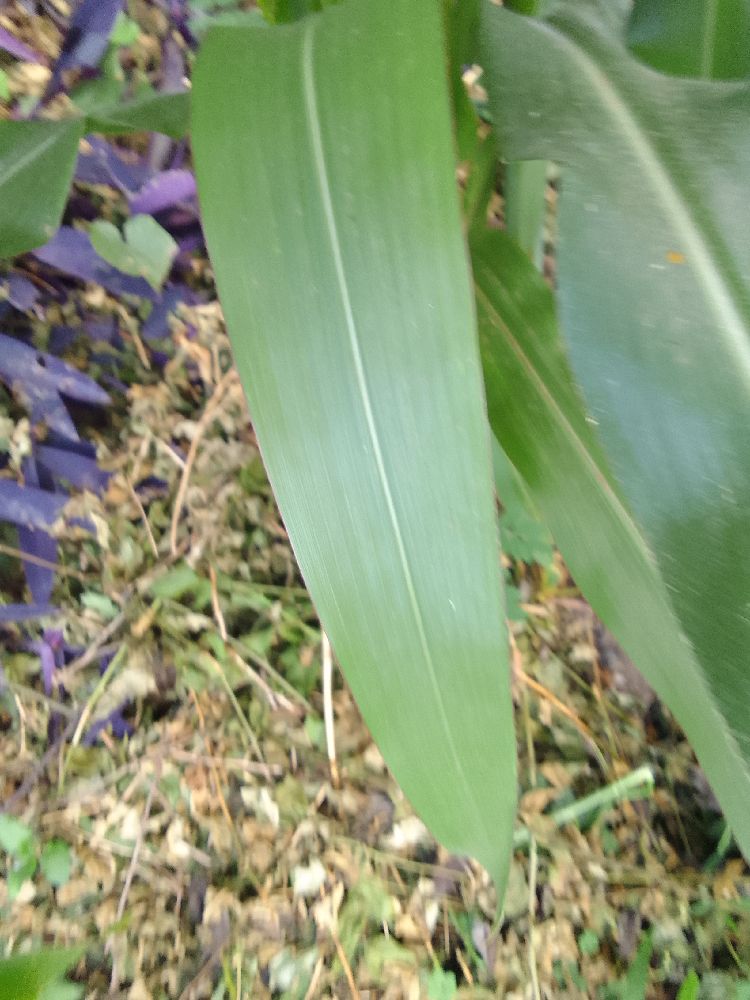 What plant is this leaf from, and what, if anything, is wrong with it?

maize, healthy
